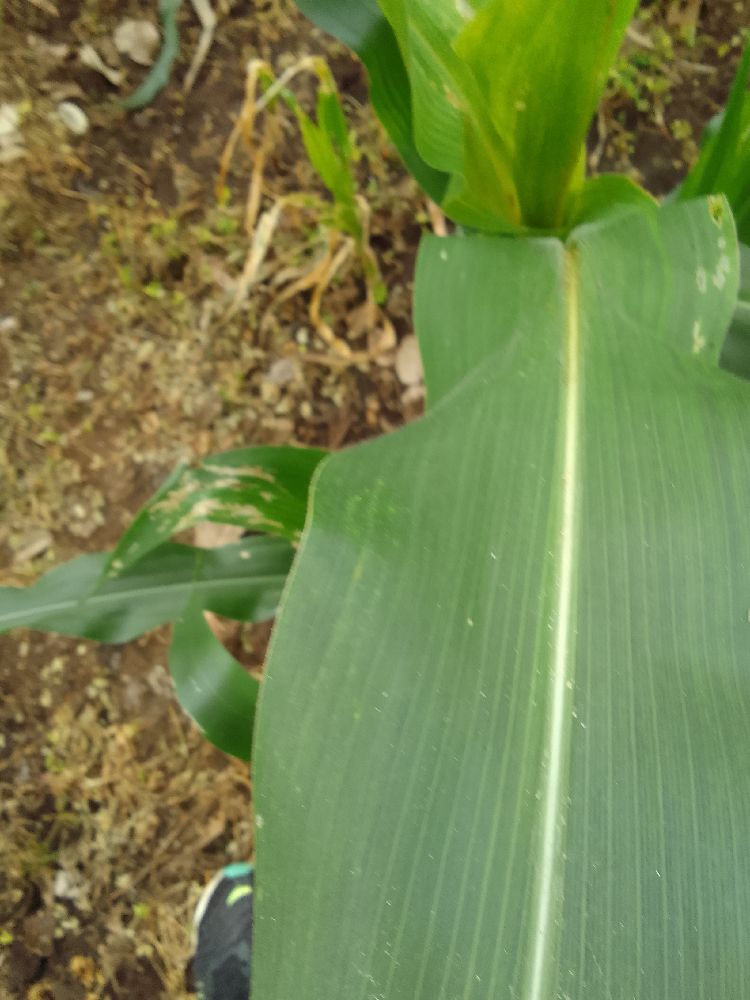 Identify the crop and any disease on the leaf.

maize, healthy
